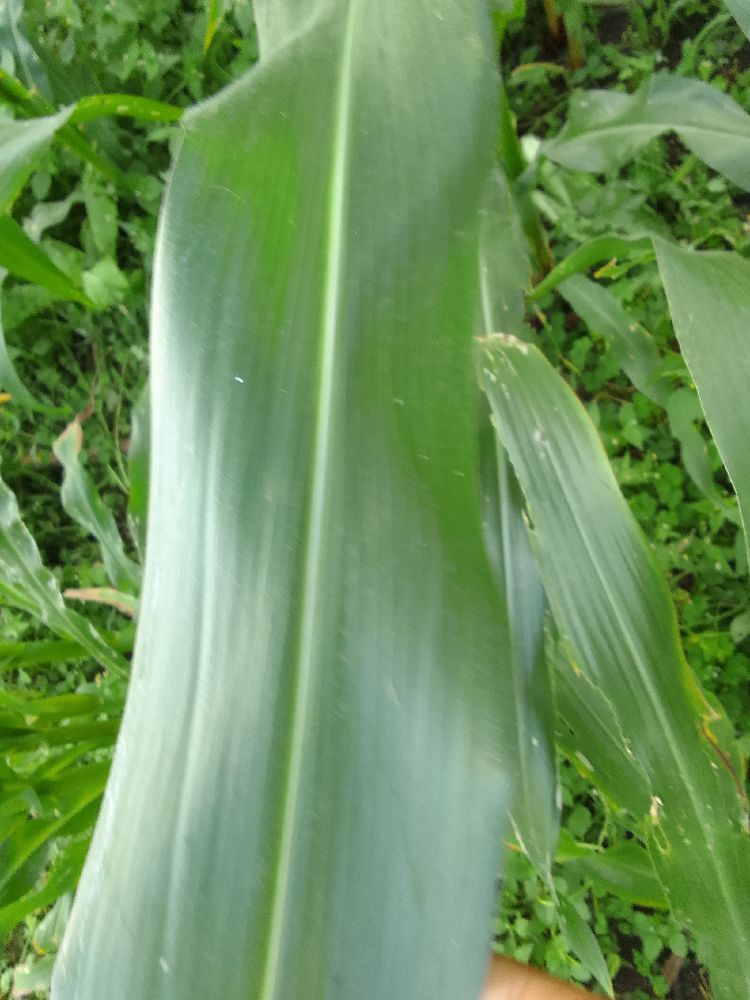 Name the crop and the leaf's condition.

maize, healthy
